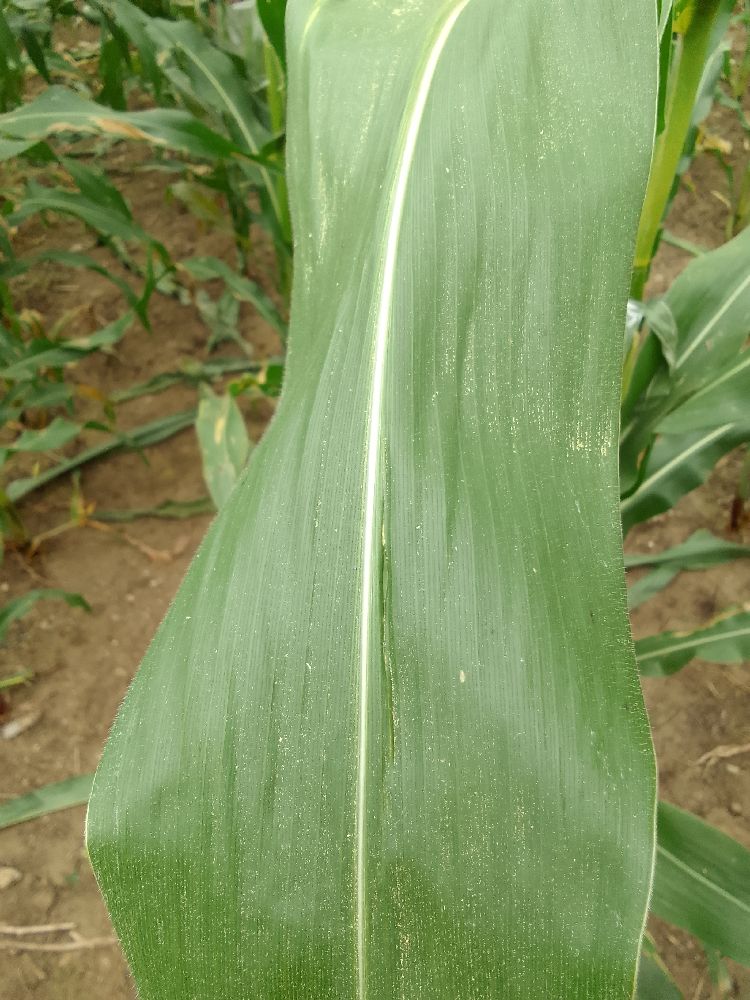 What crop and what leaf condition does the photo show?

maize, healthy
